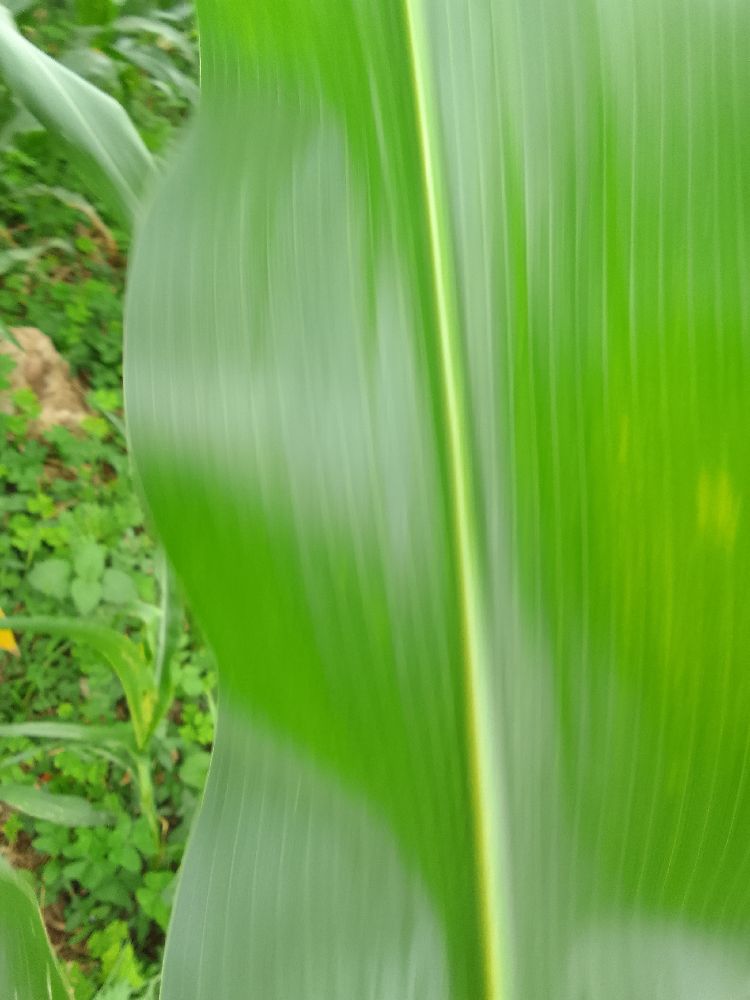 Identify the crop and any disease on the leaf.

maize, healthy
